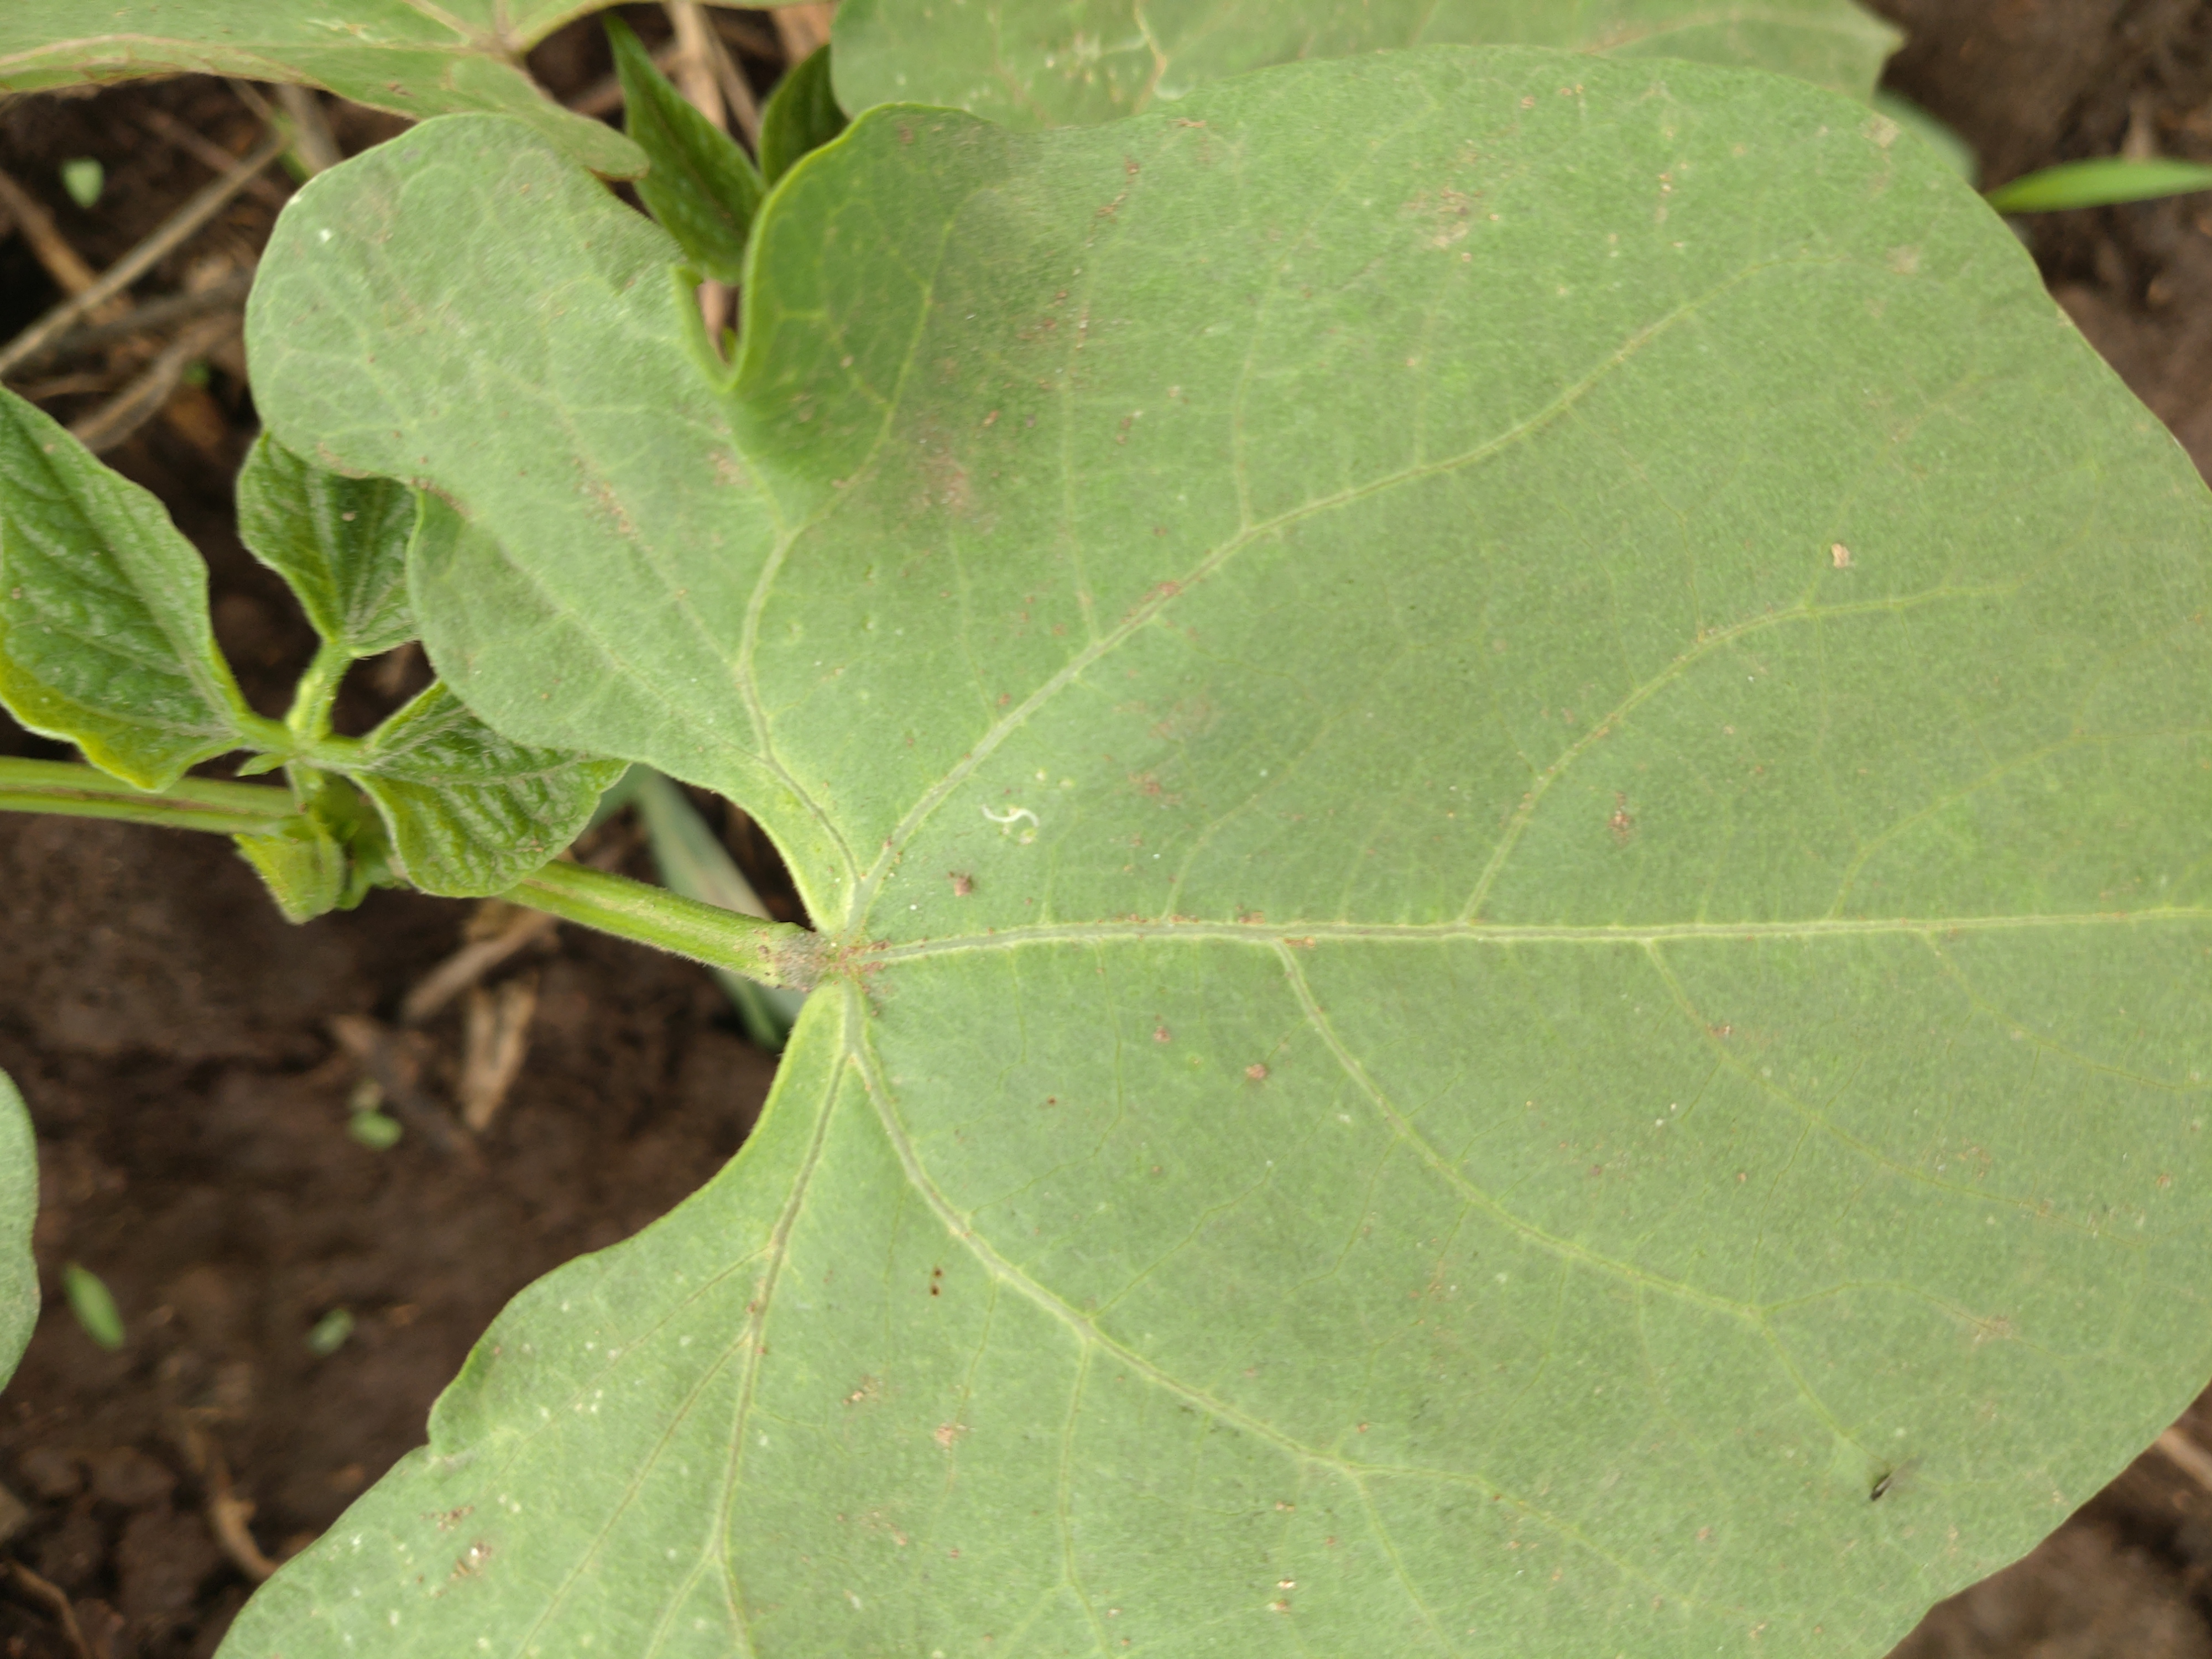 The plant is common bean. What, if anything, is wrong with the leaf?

healthy
